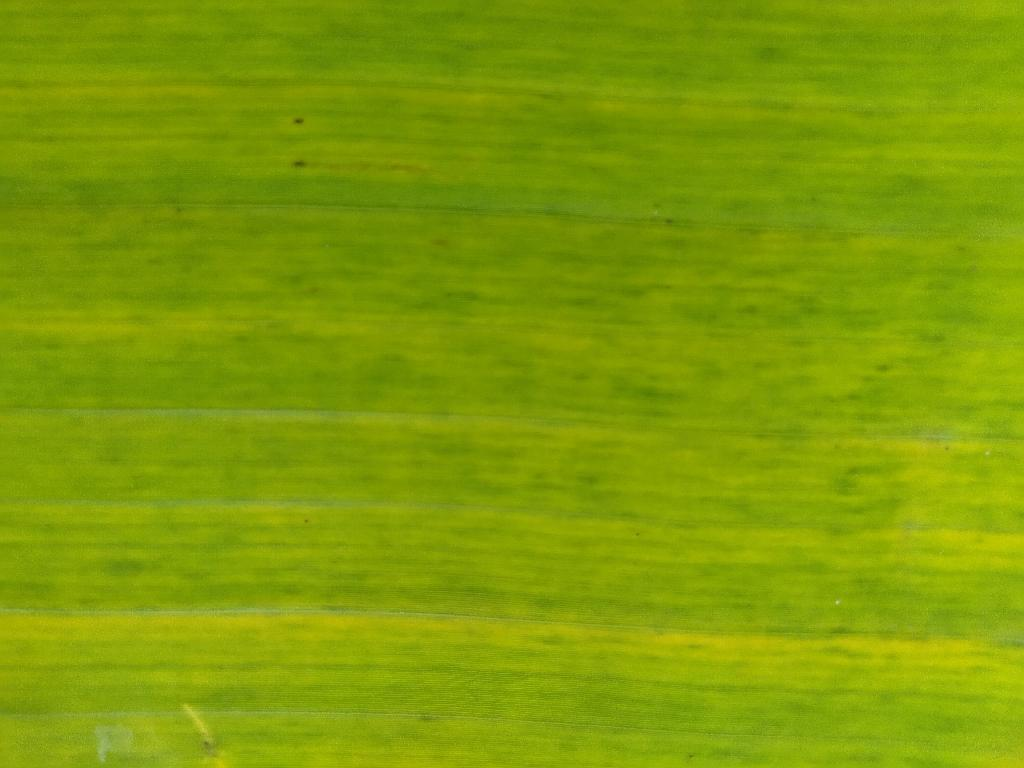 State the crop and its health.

banana, fusarium wilt race 1
